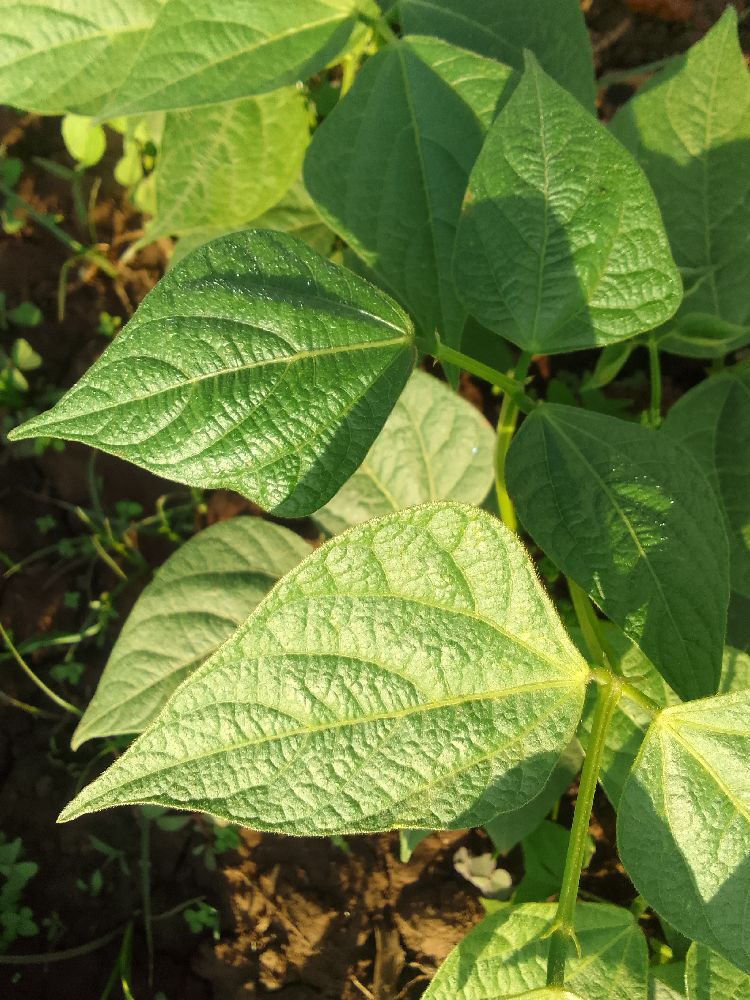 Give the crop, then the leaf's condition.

common bean, healthy
